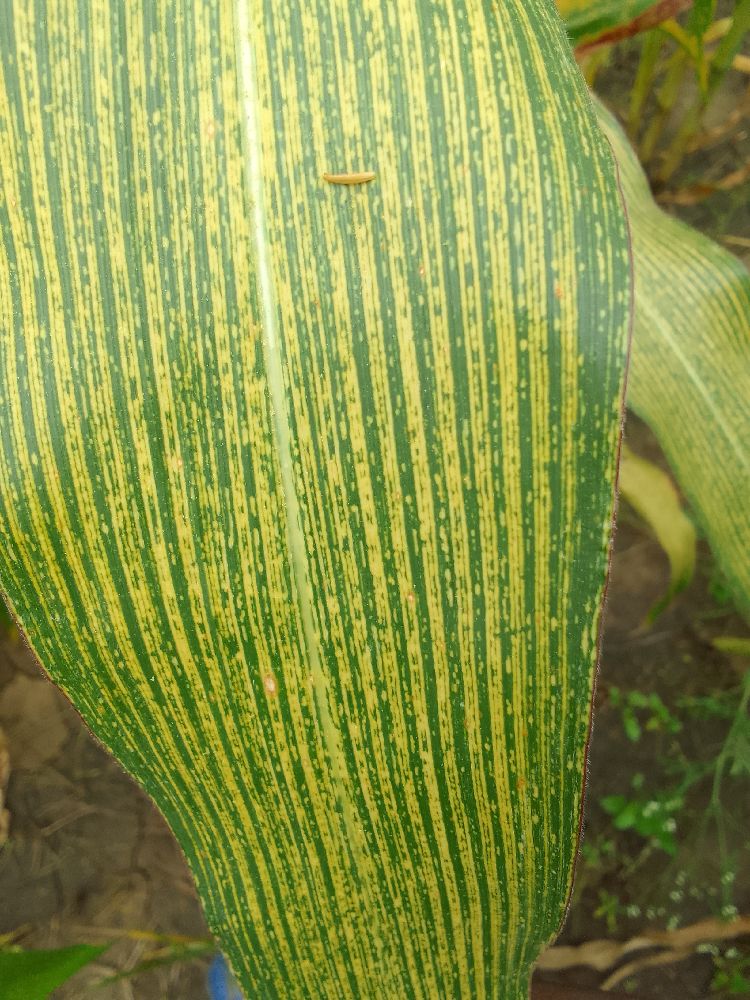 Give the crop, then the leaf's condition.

maize, maize streak virus
